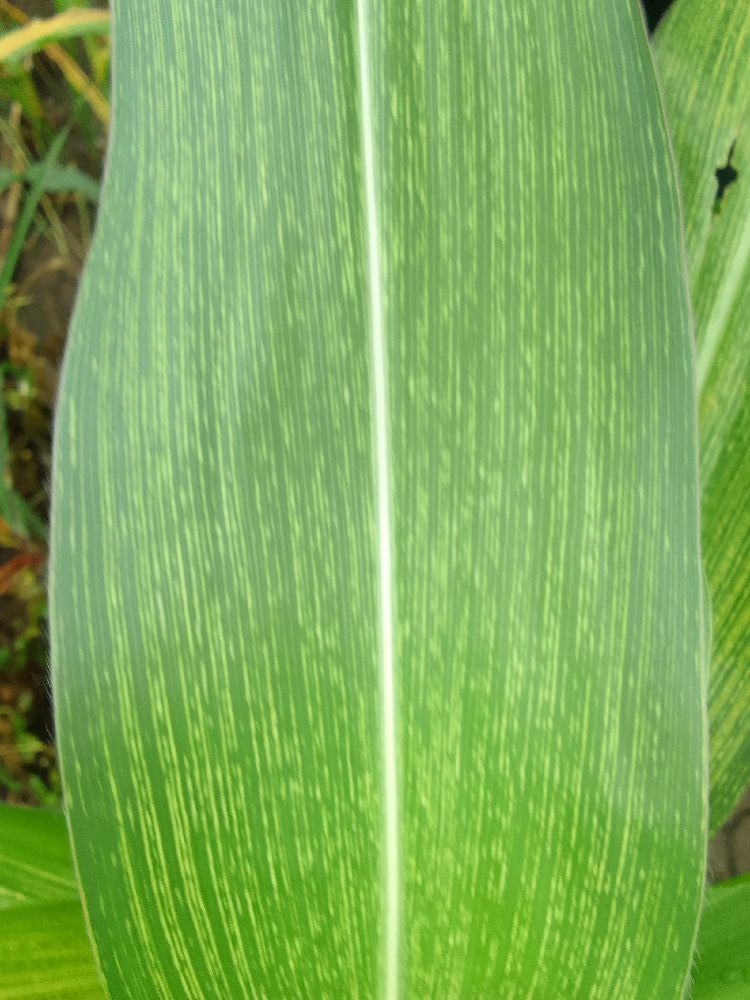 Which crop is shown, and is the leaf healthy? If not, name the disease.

maize, maize streak virus
